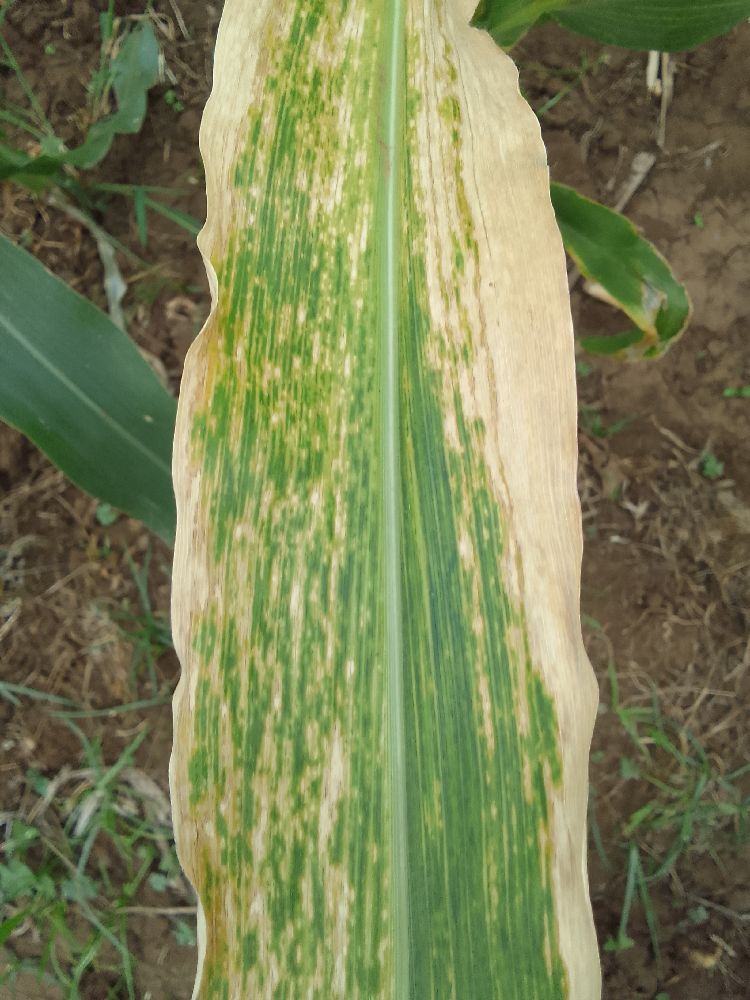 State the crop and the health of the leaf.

maize, maize lethal necrosis
